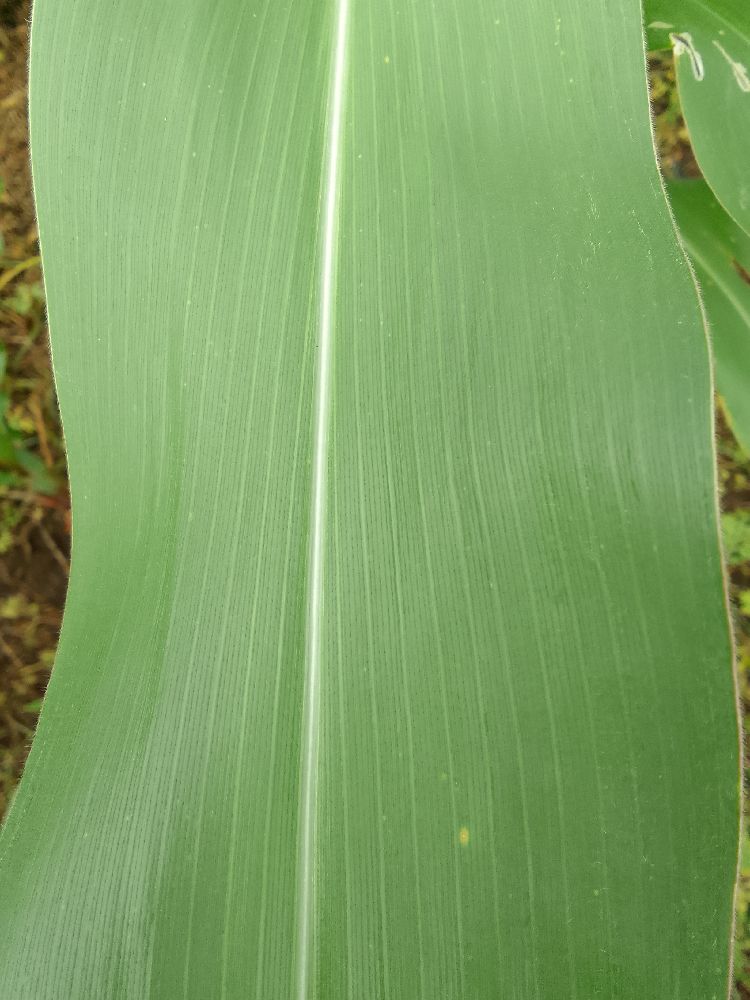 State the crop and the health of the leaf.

maize, healthy
